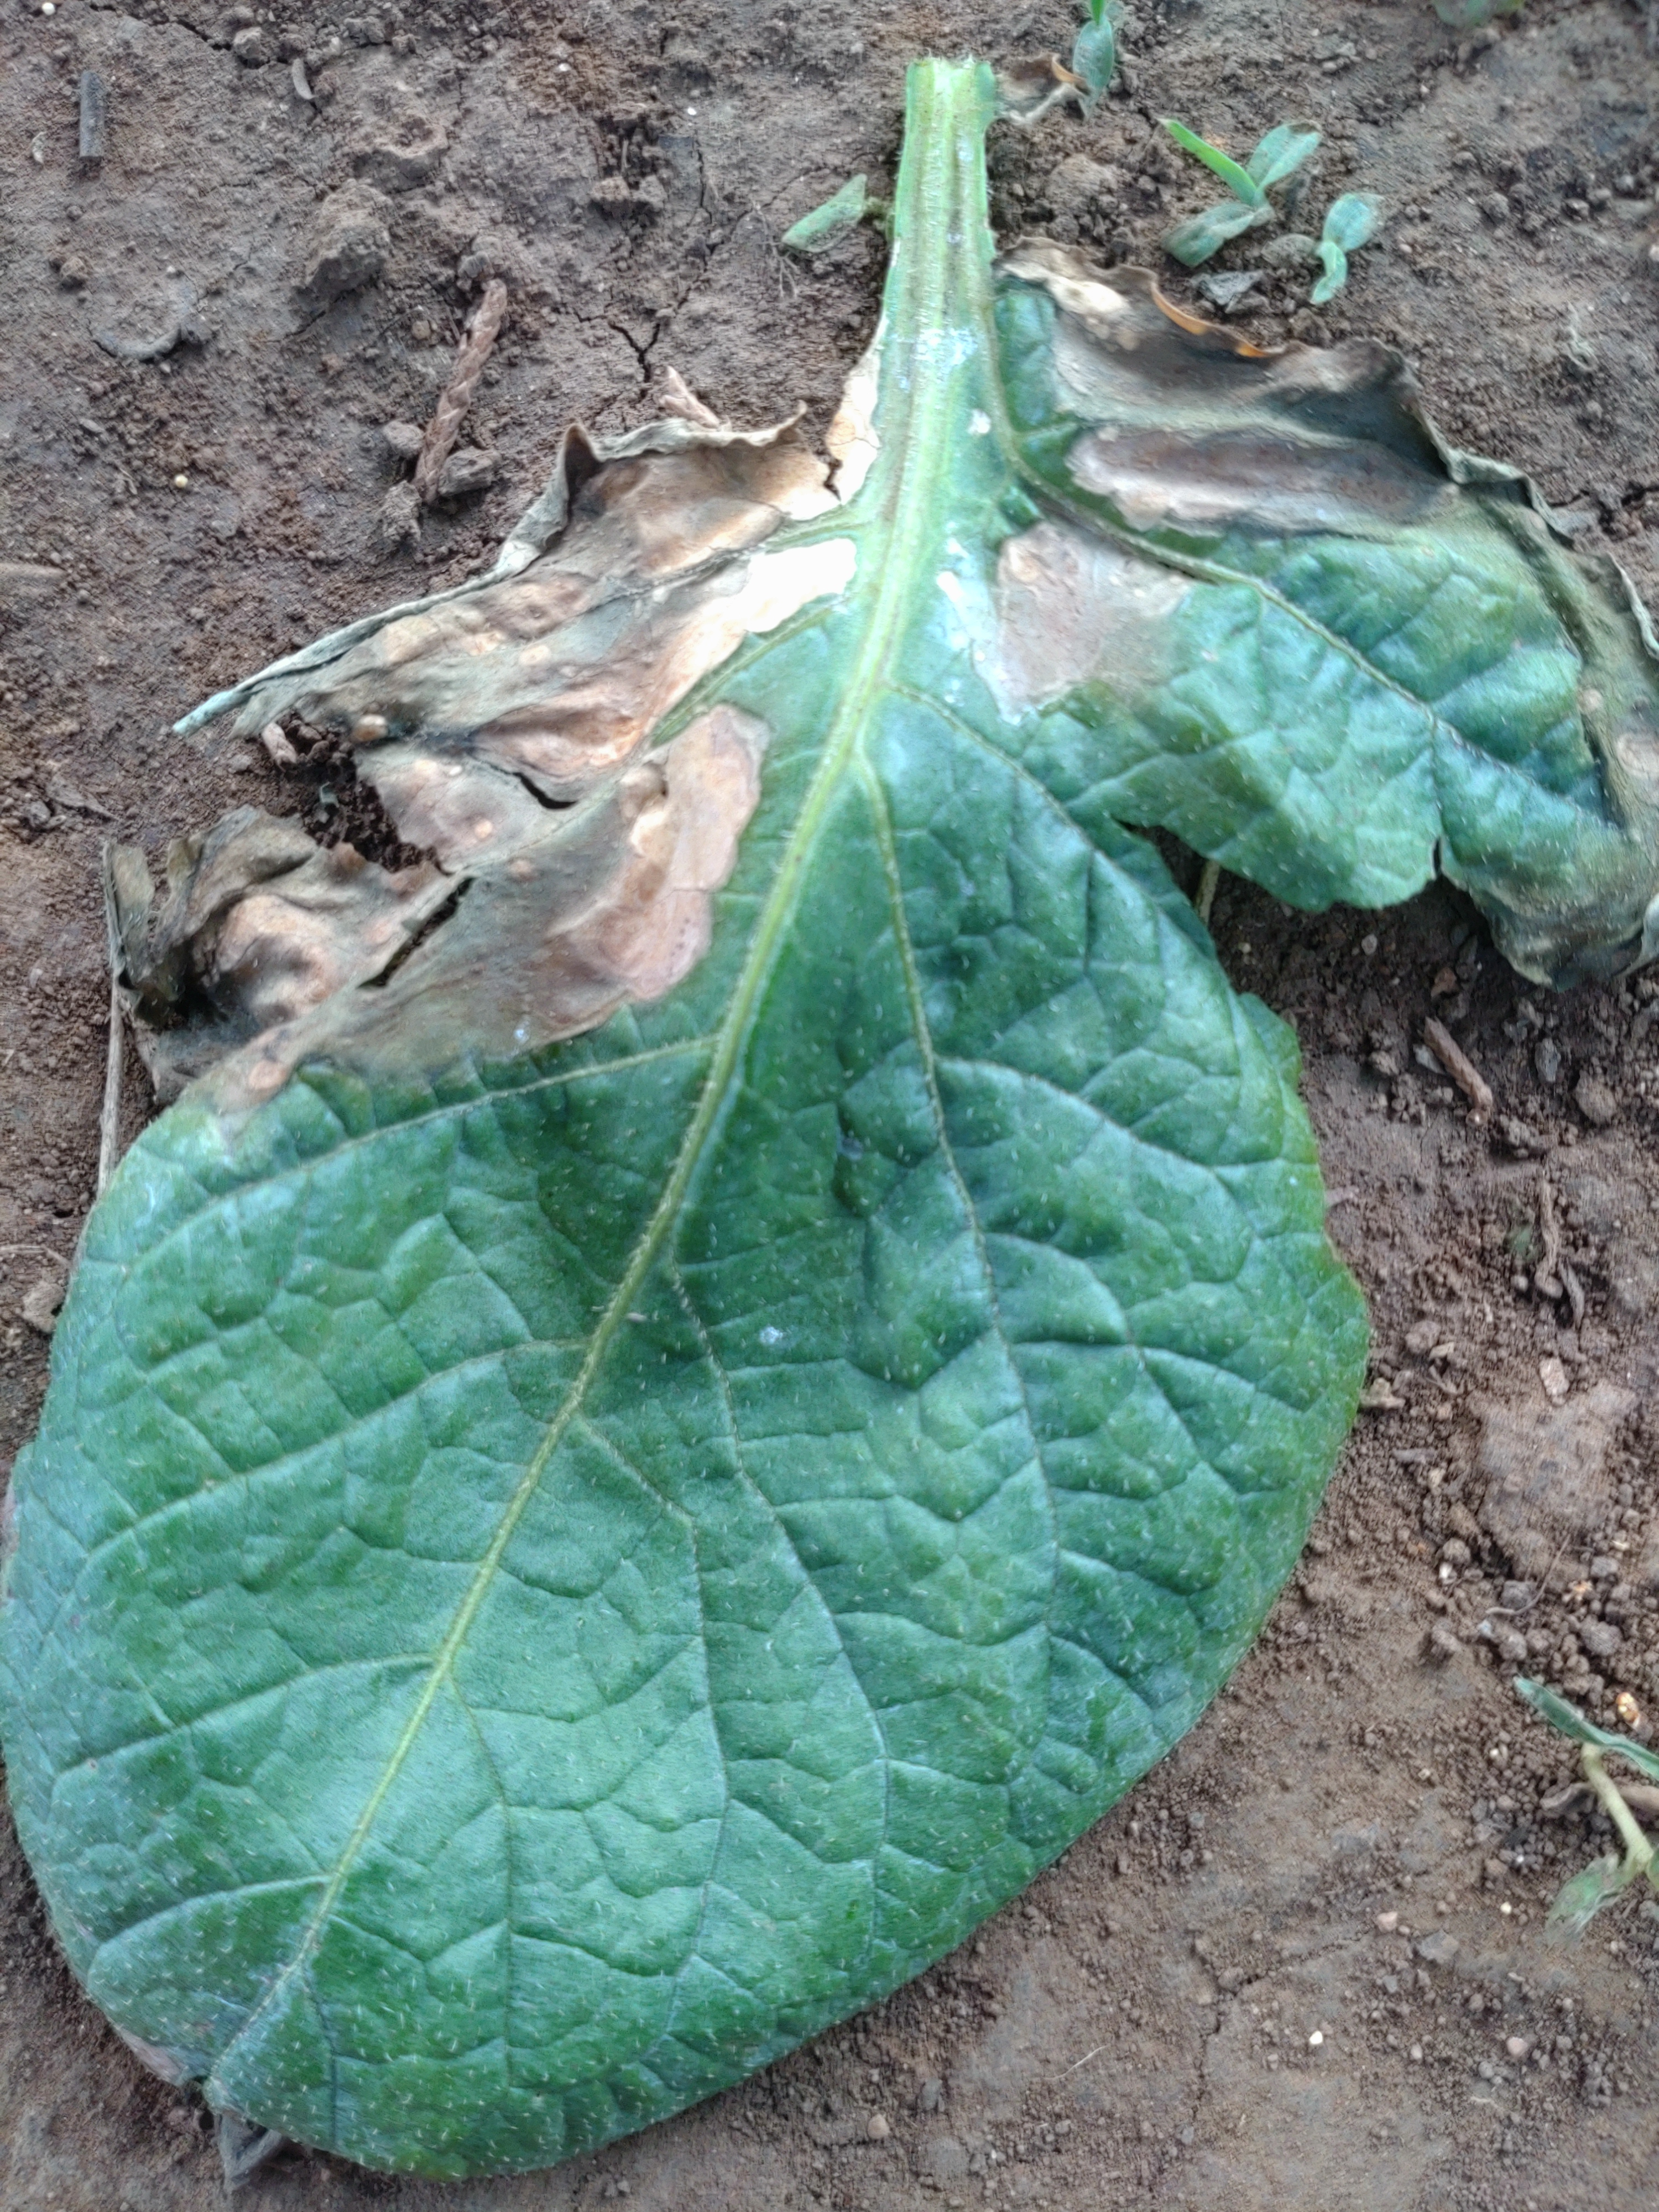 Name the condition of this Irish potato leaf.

early blight
